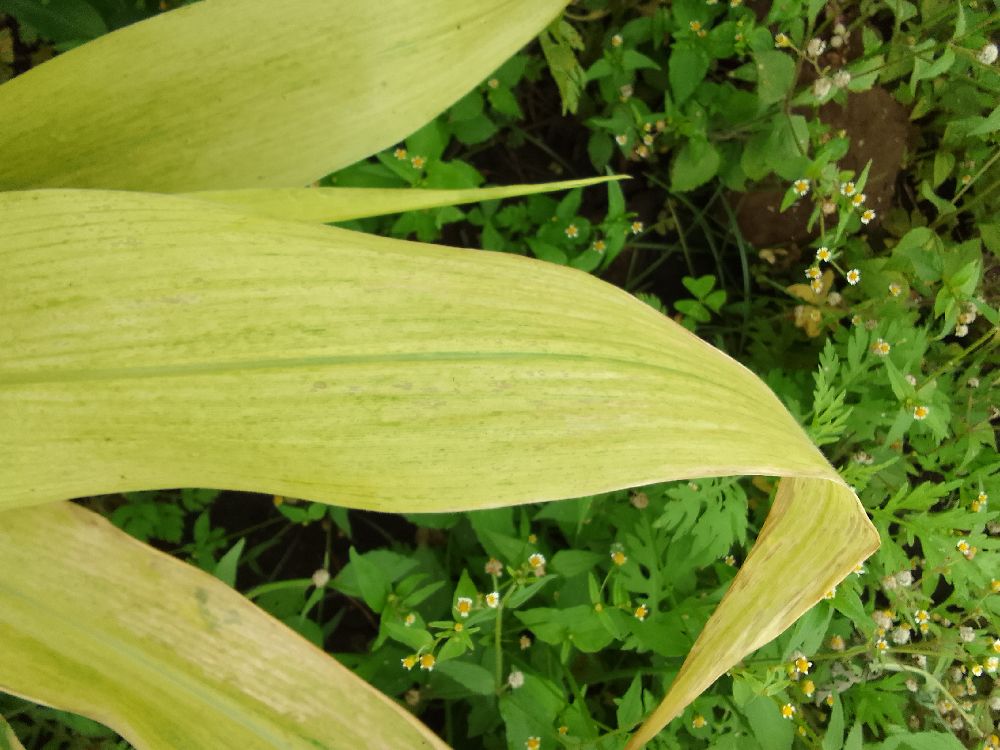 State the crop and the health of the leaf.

maize, maize lethal necrosis
